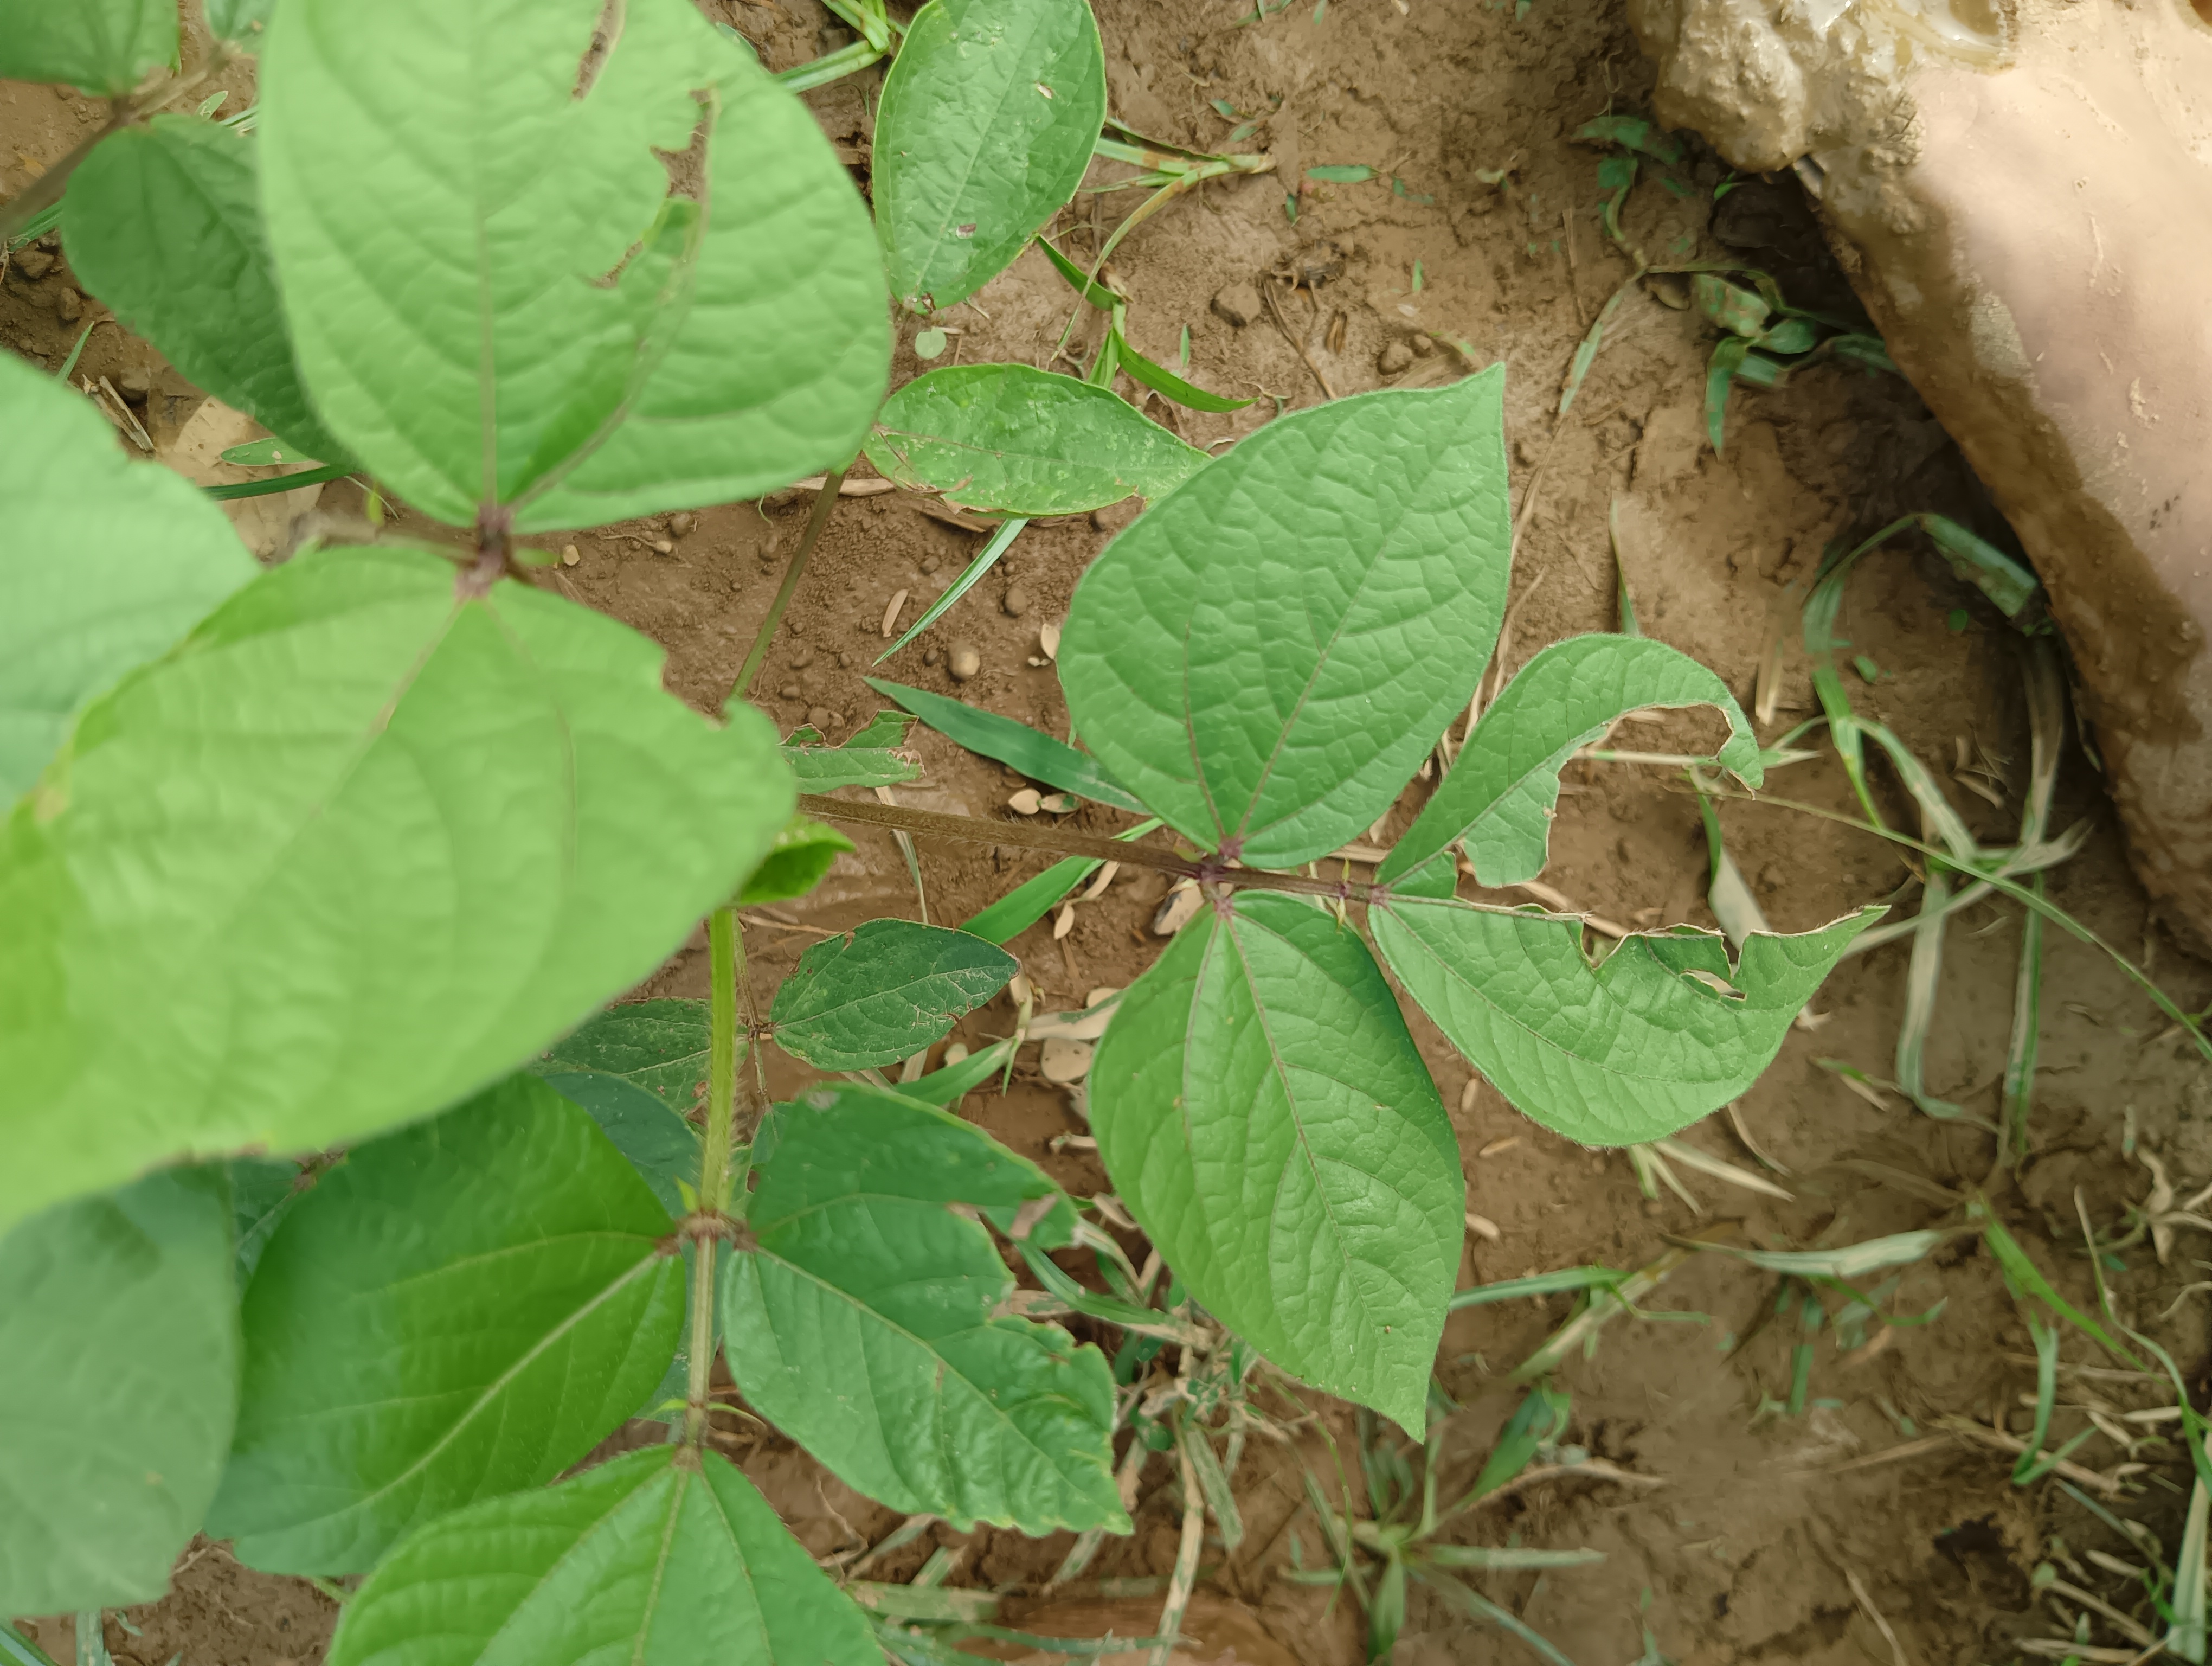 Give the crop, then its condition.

mungbean, healthy
